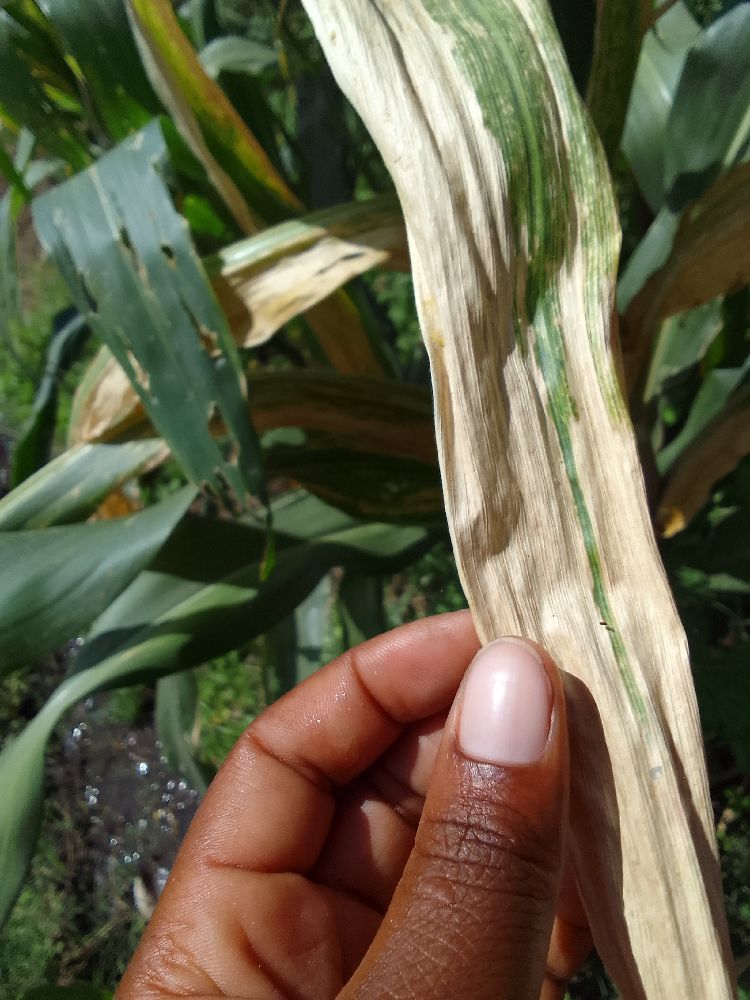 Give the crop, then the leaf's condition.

maize, maize lethal necrosis
